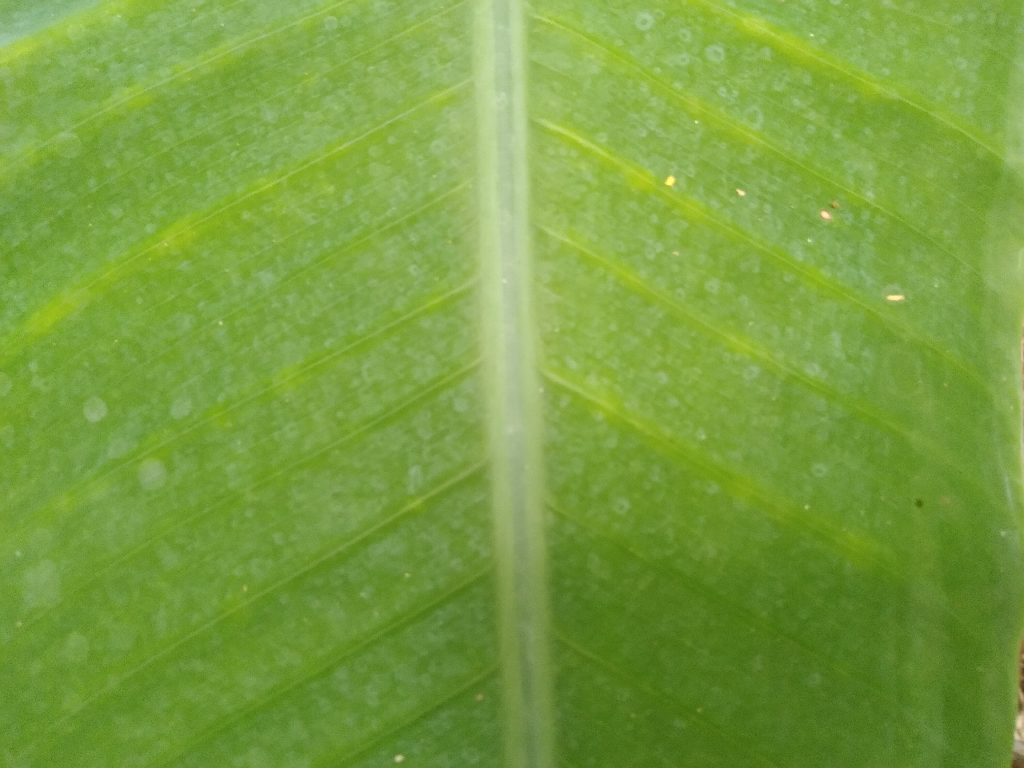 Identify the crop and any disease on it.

banana, healthy
